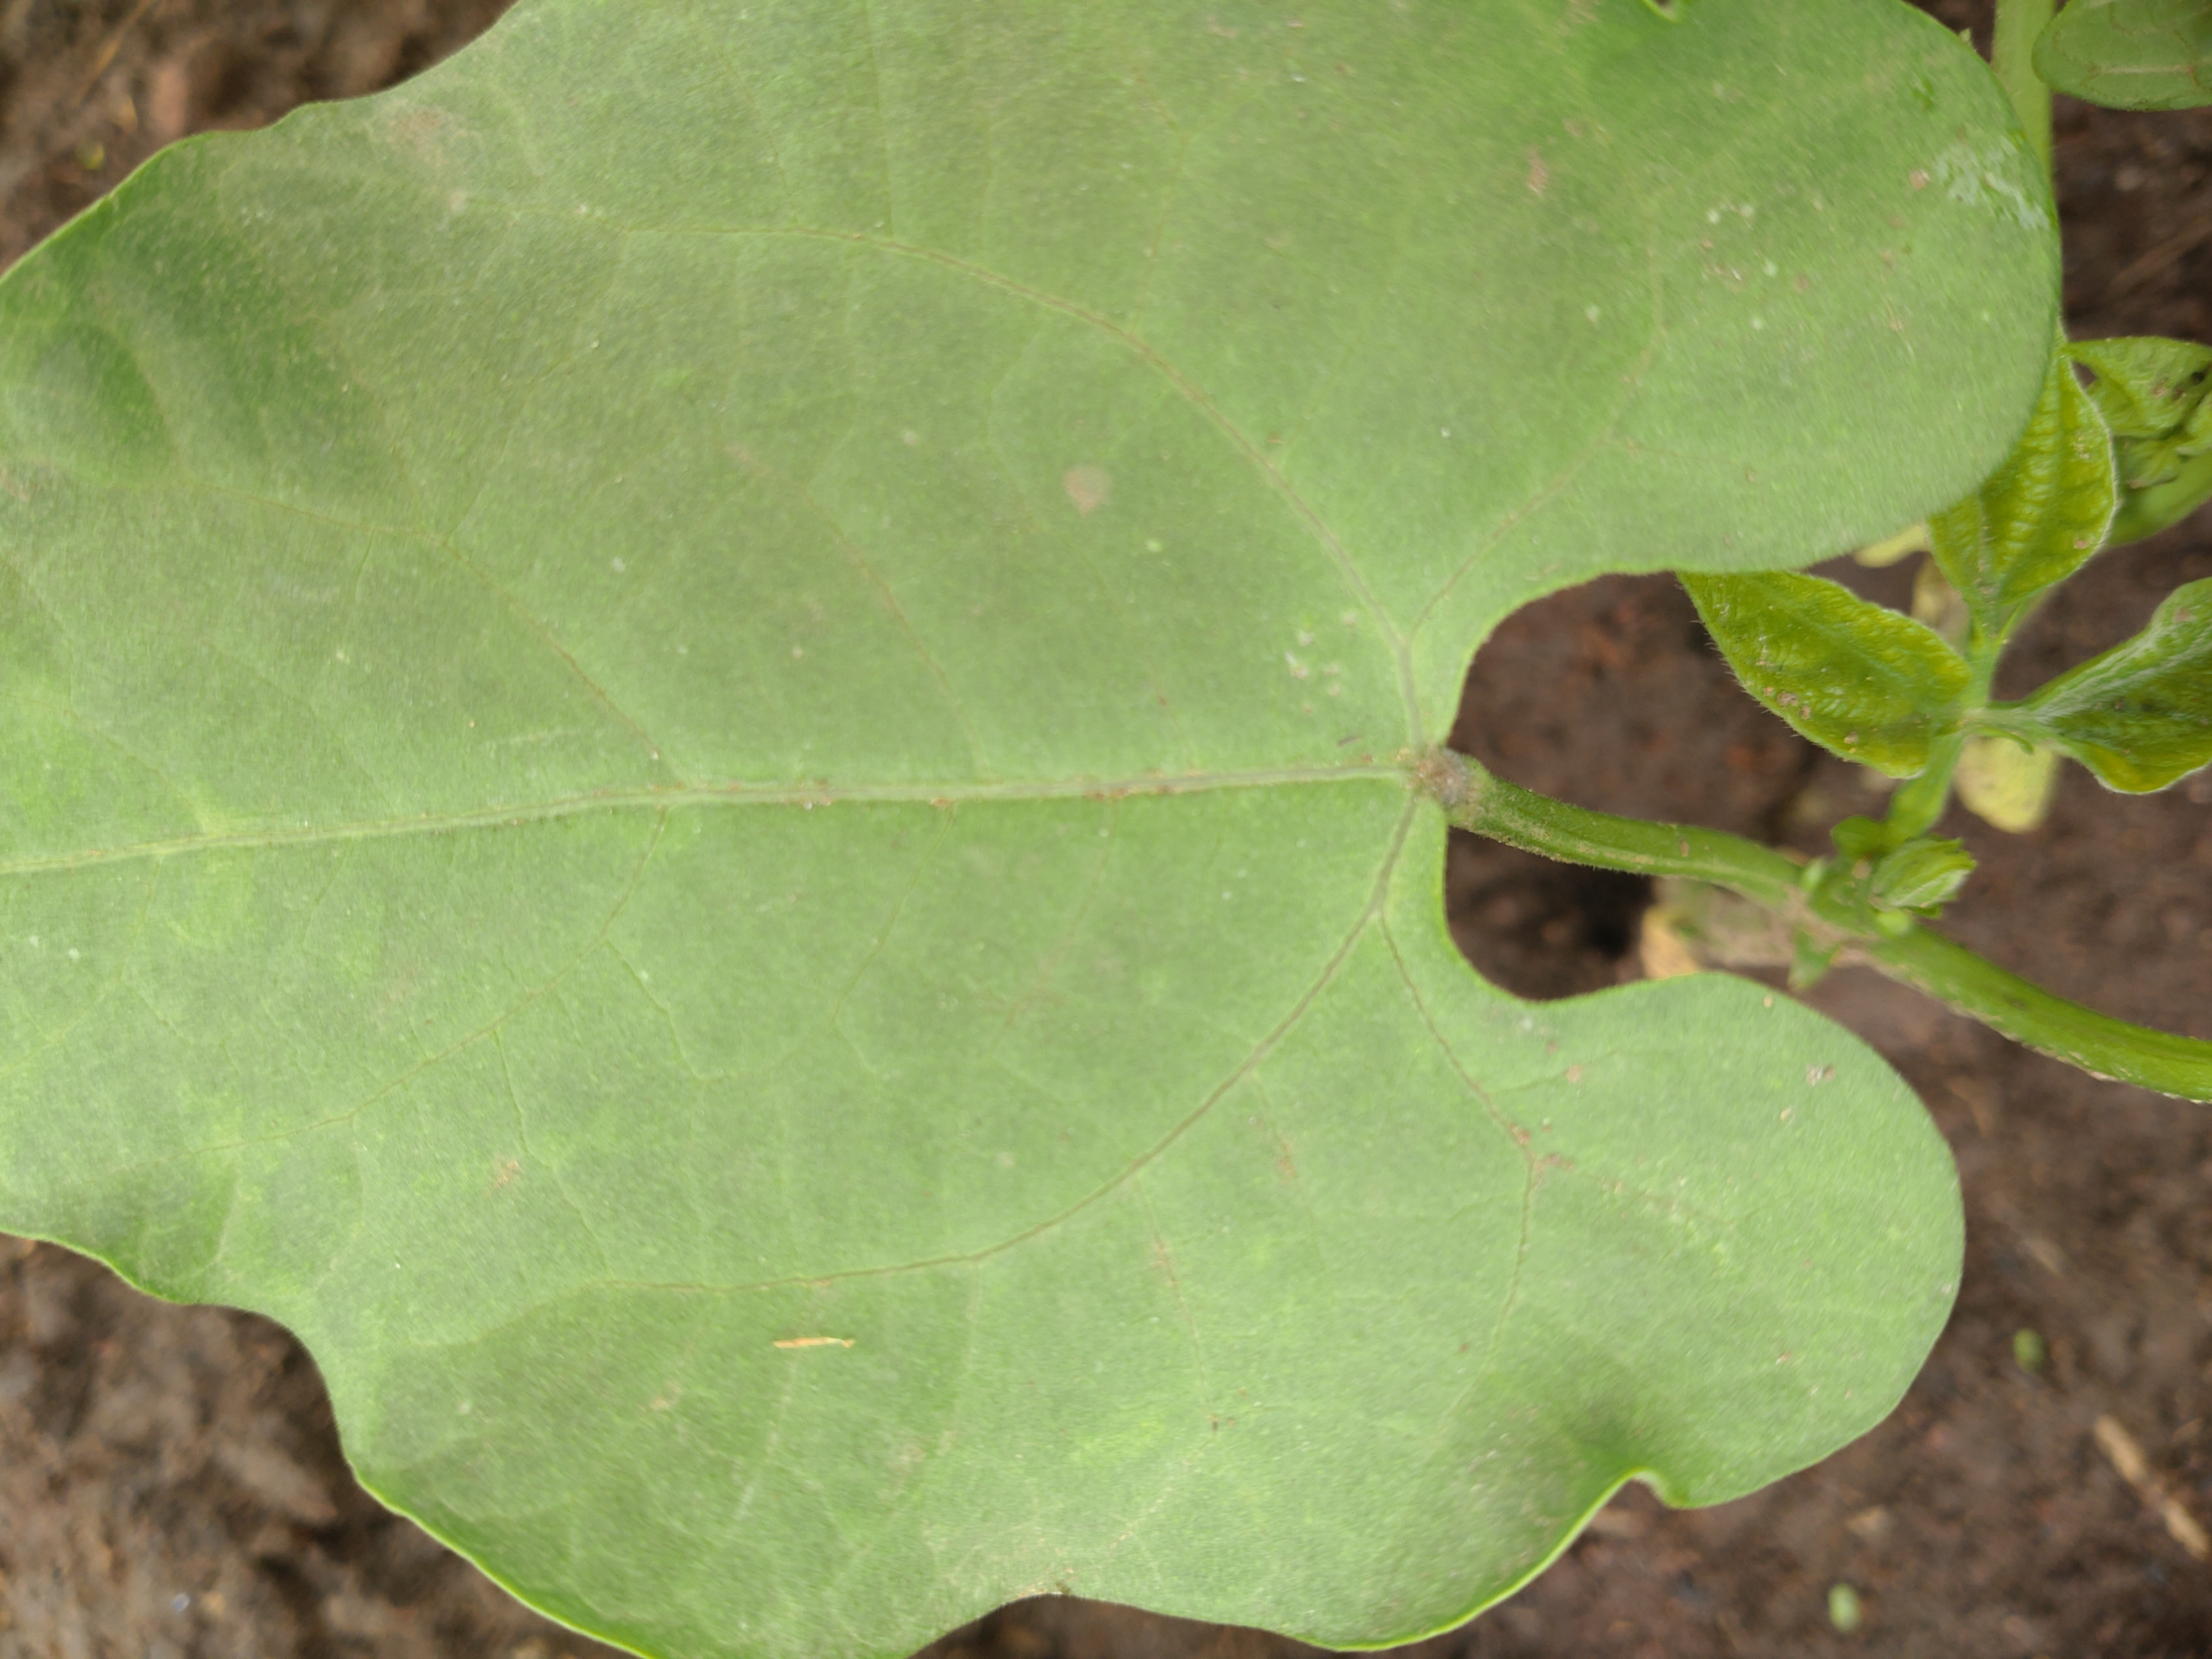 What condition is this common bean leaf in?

healthy
